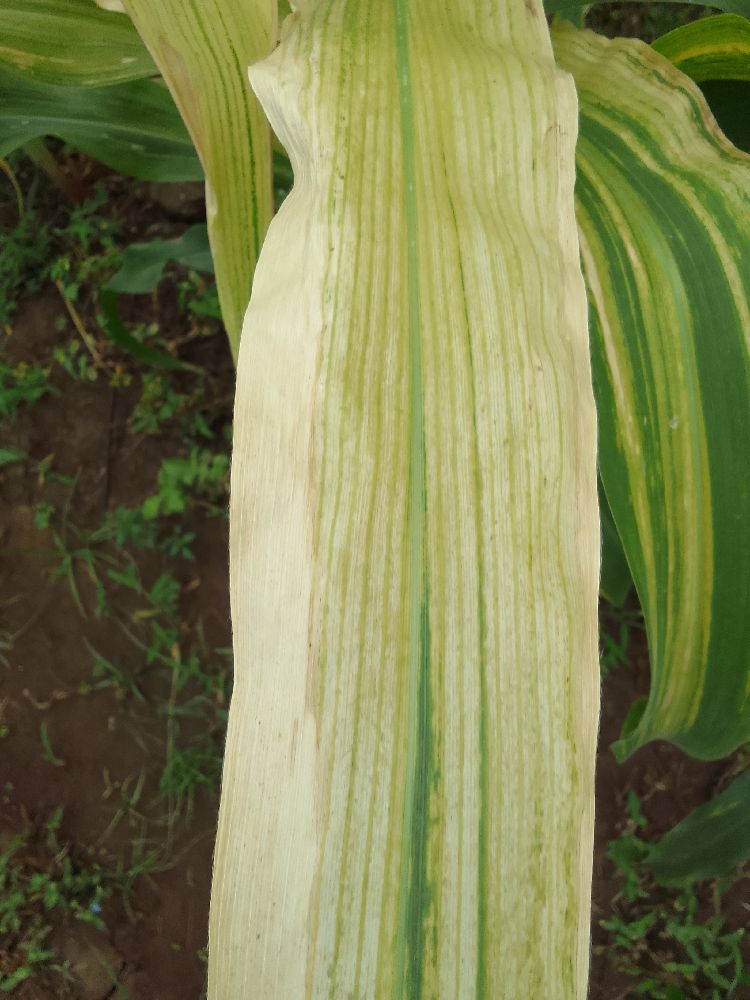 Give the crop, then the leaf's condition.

maize, maize lethal necrosis
